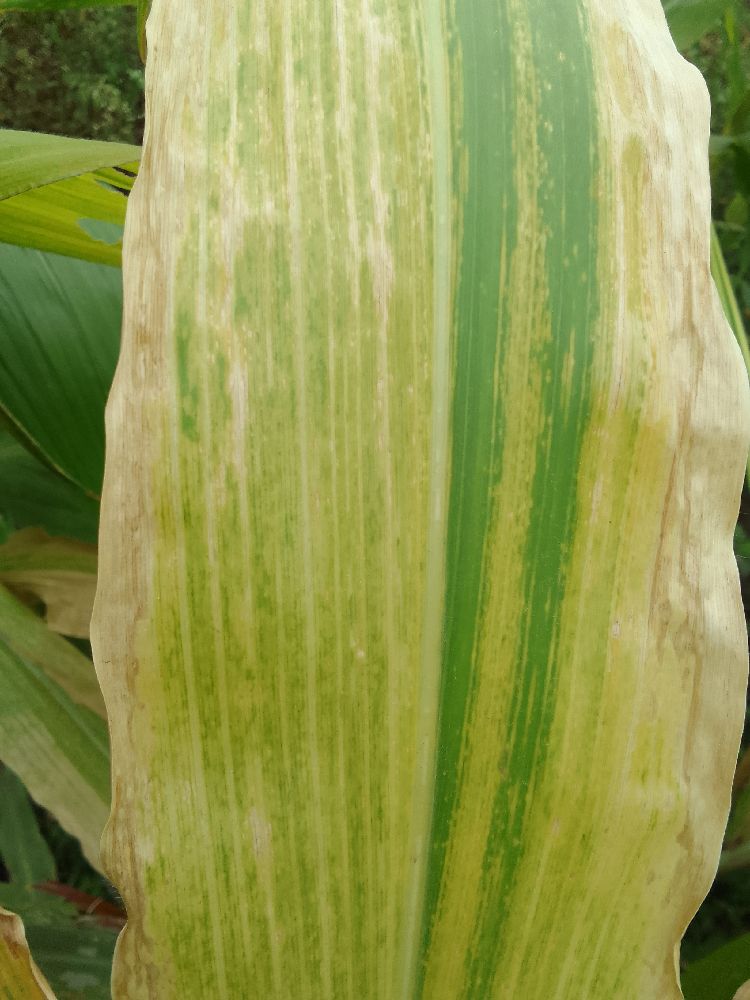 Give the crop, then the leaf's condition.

maize, maize lethal necrosis
